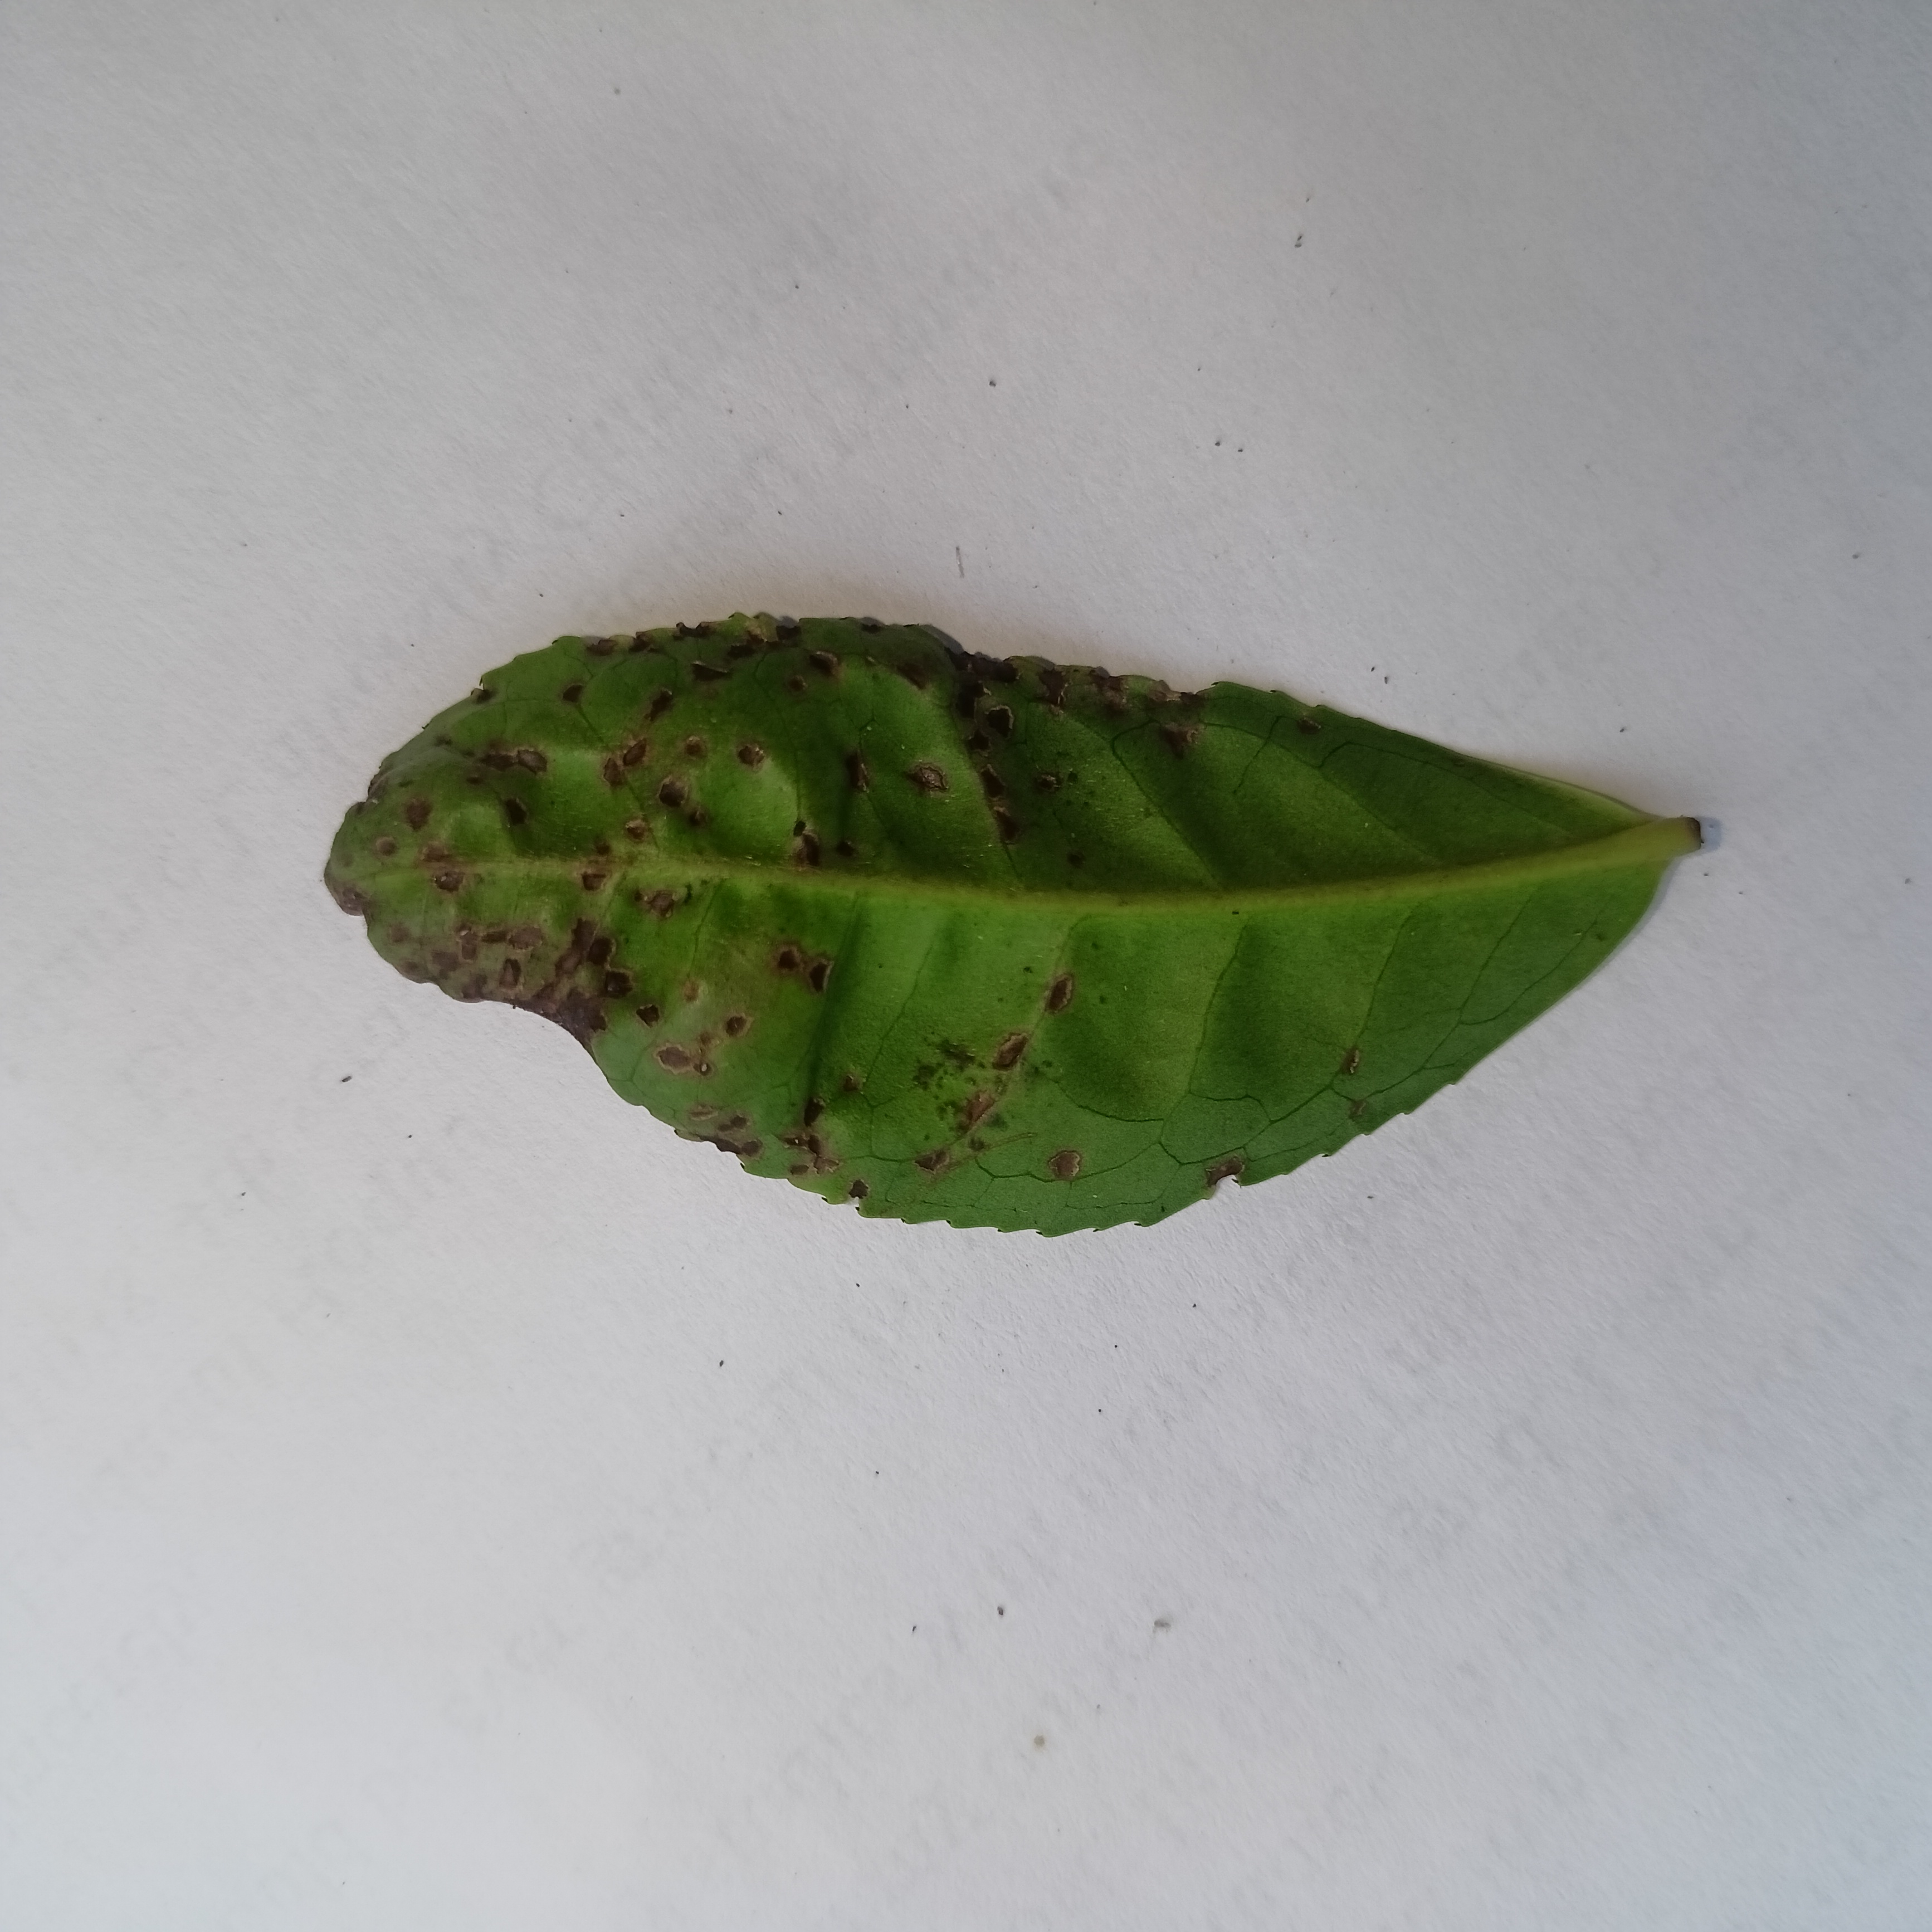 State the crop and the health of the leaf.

tea, helopeltis
